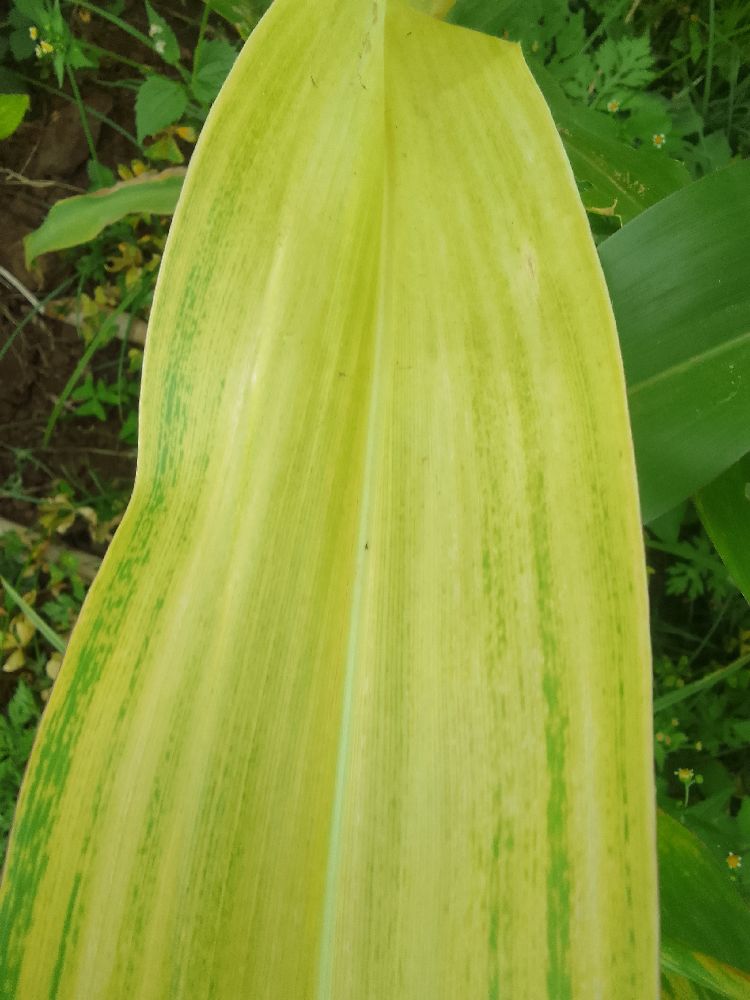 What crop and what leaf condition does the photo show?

maize, maize lethal necrosis
